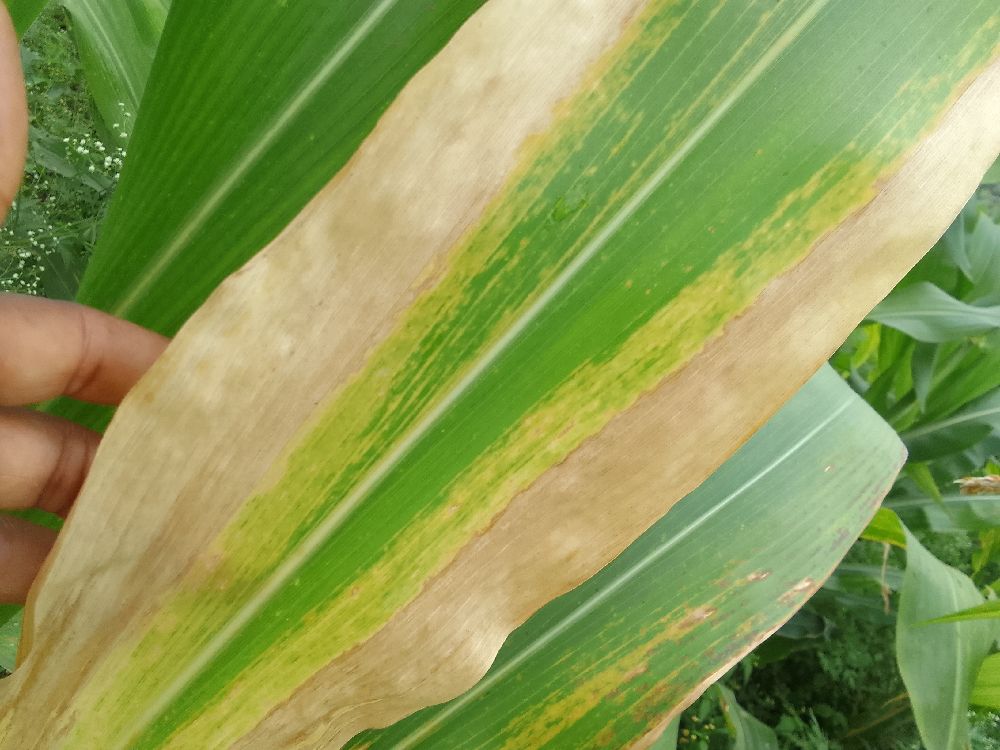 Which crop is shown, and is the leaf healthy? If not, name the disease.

maize, maize lethal necrosis
